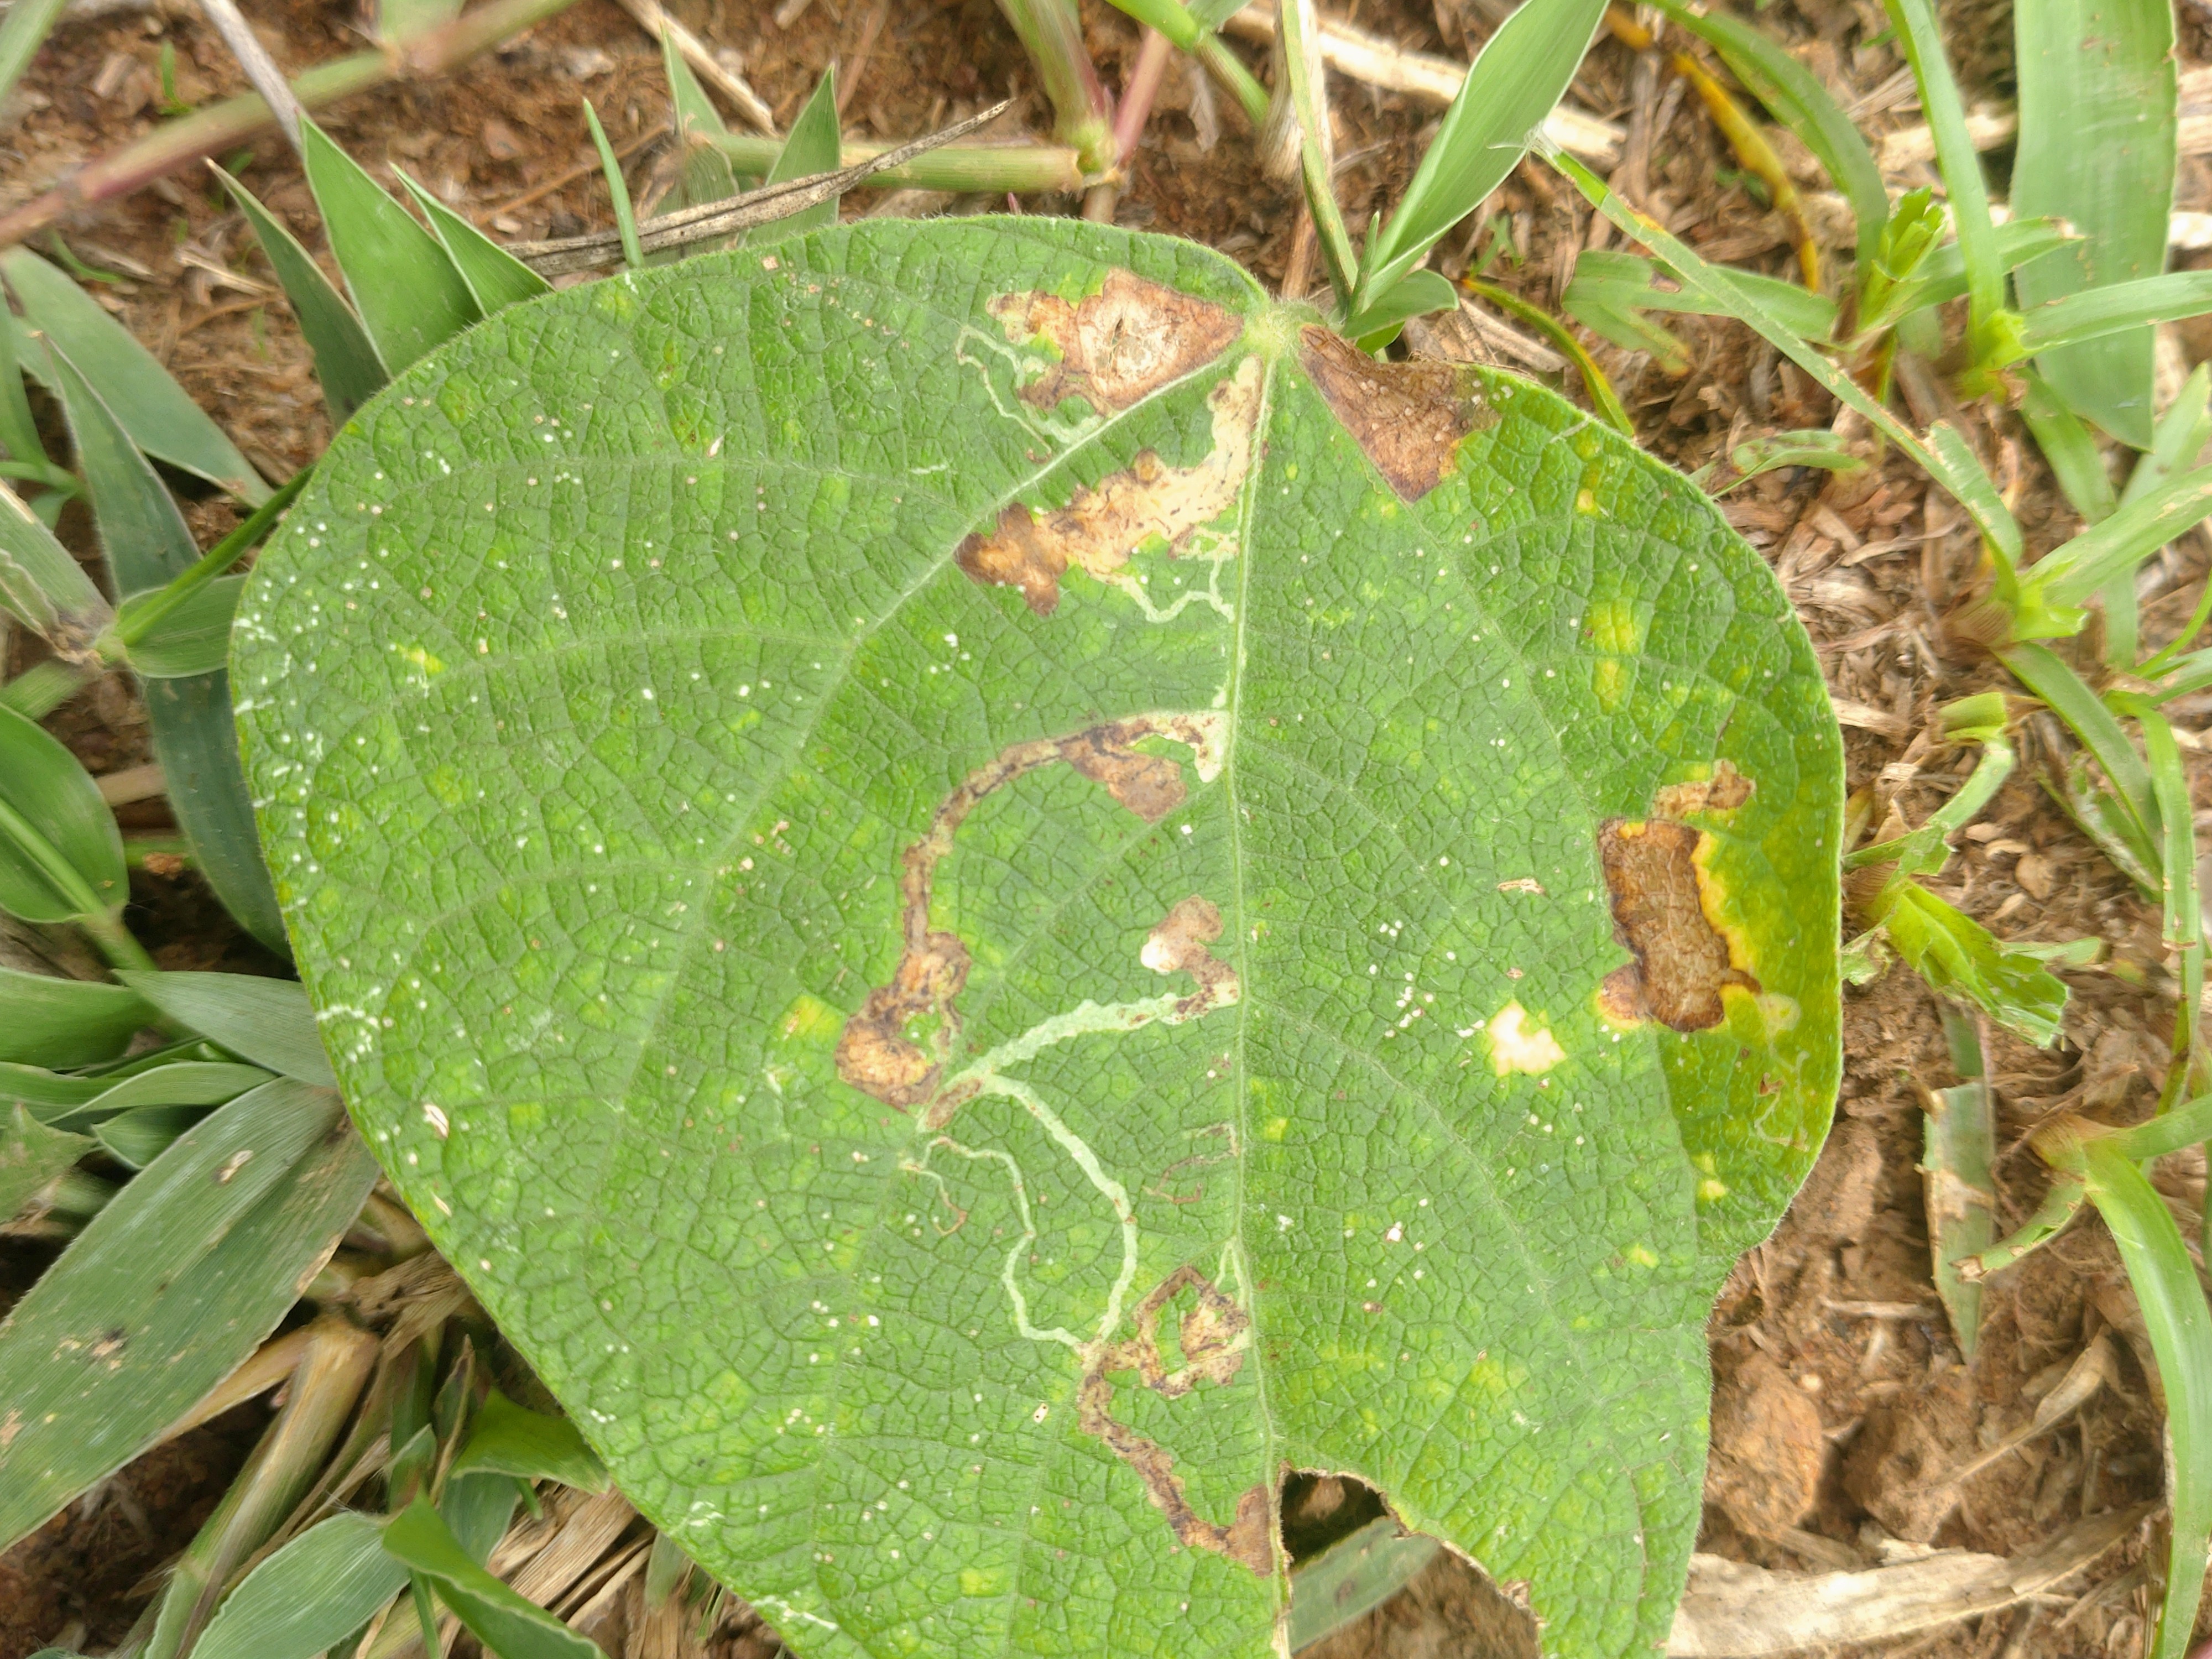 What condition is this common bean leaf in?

anthracnose
